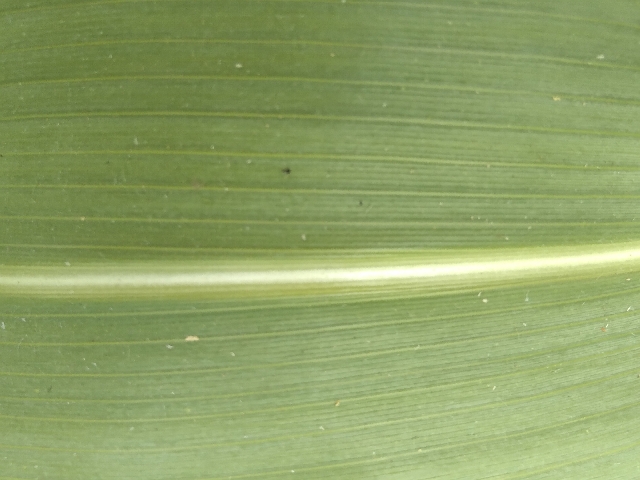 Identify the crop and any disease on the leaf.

maize, healthy
